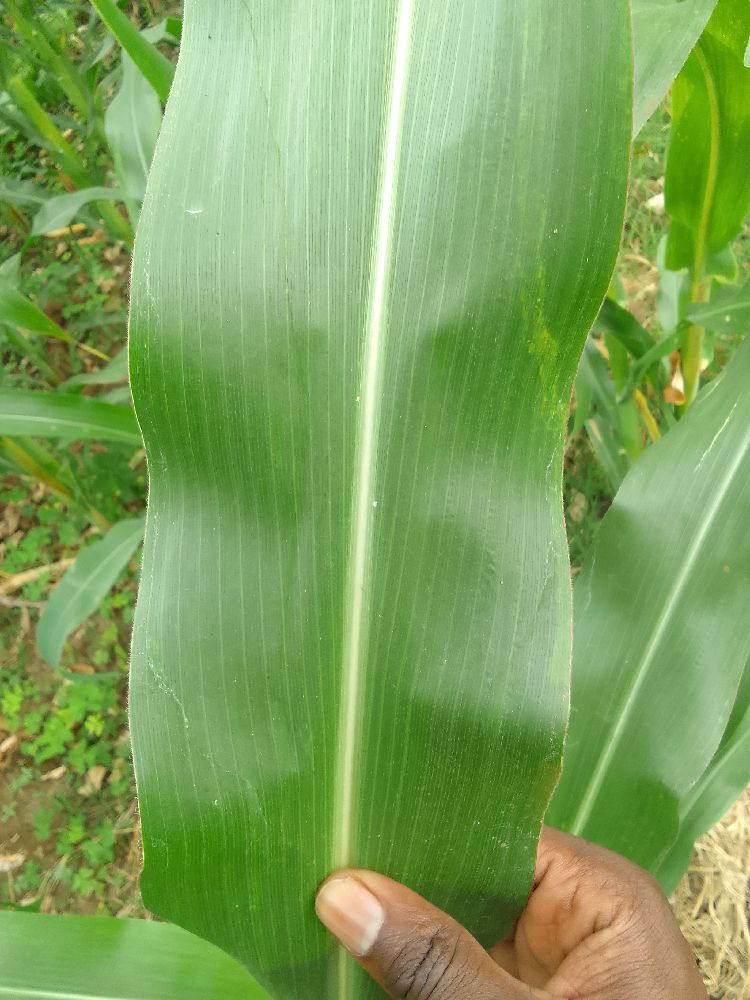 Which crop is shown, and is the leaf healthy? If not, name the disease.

maize, healthy
